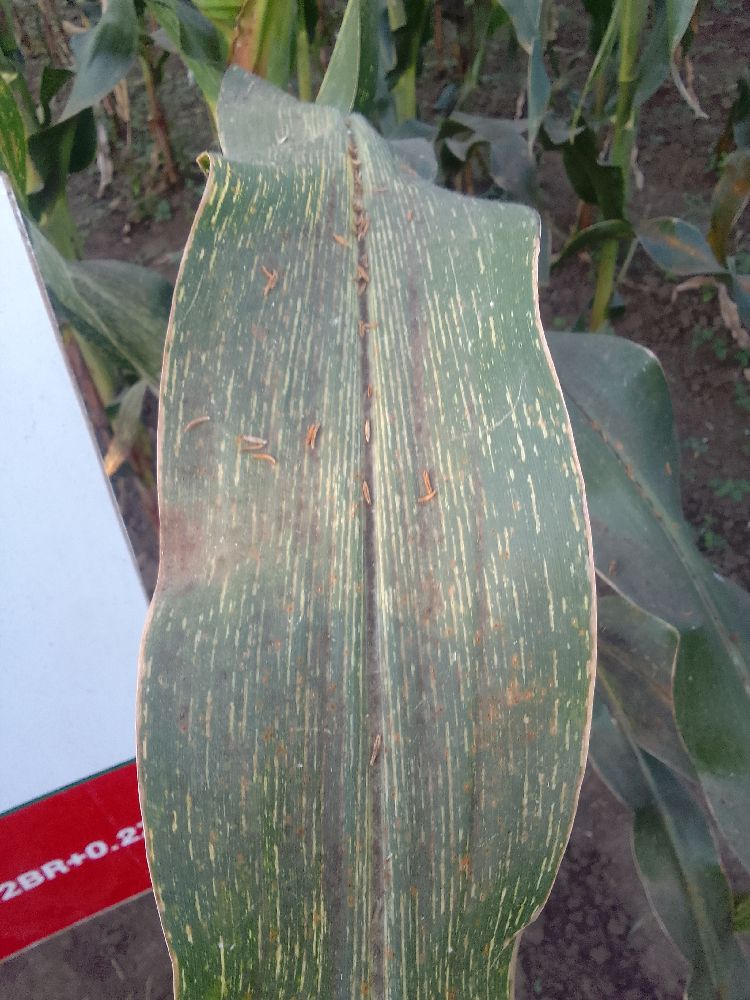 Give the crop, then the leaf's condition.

maize, maize streak virus
